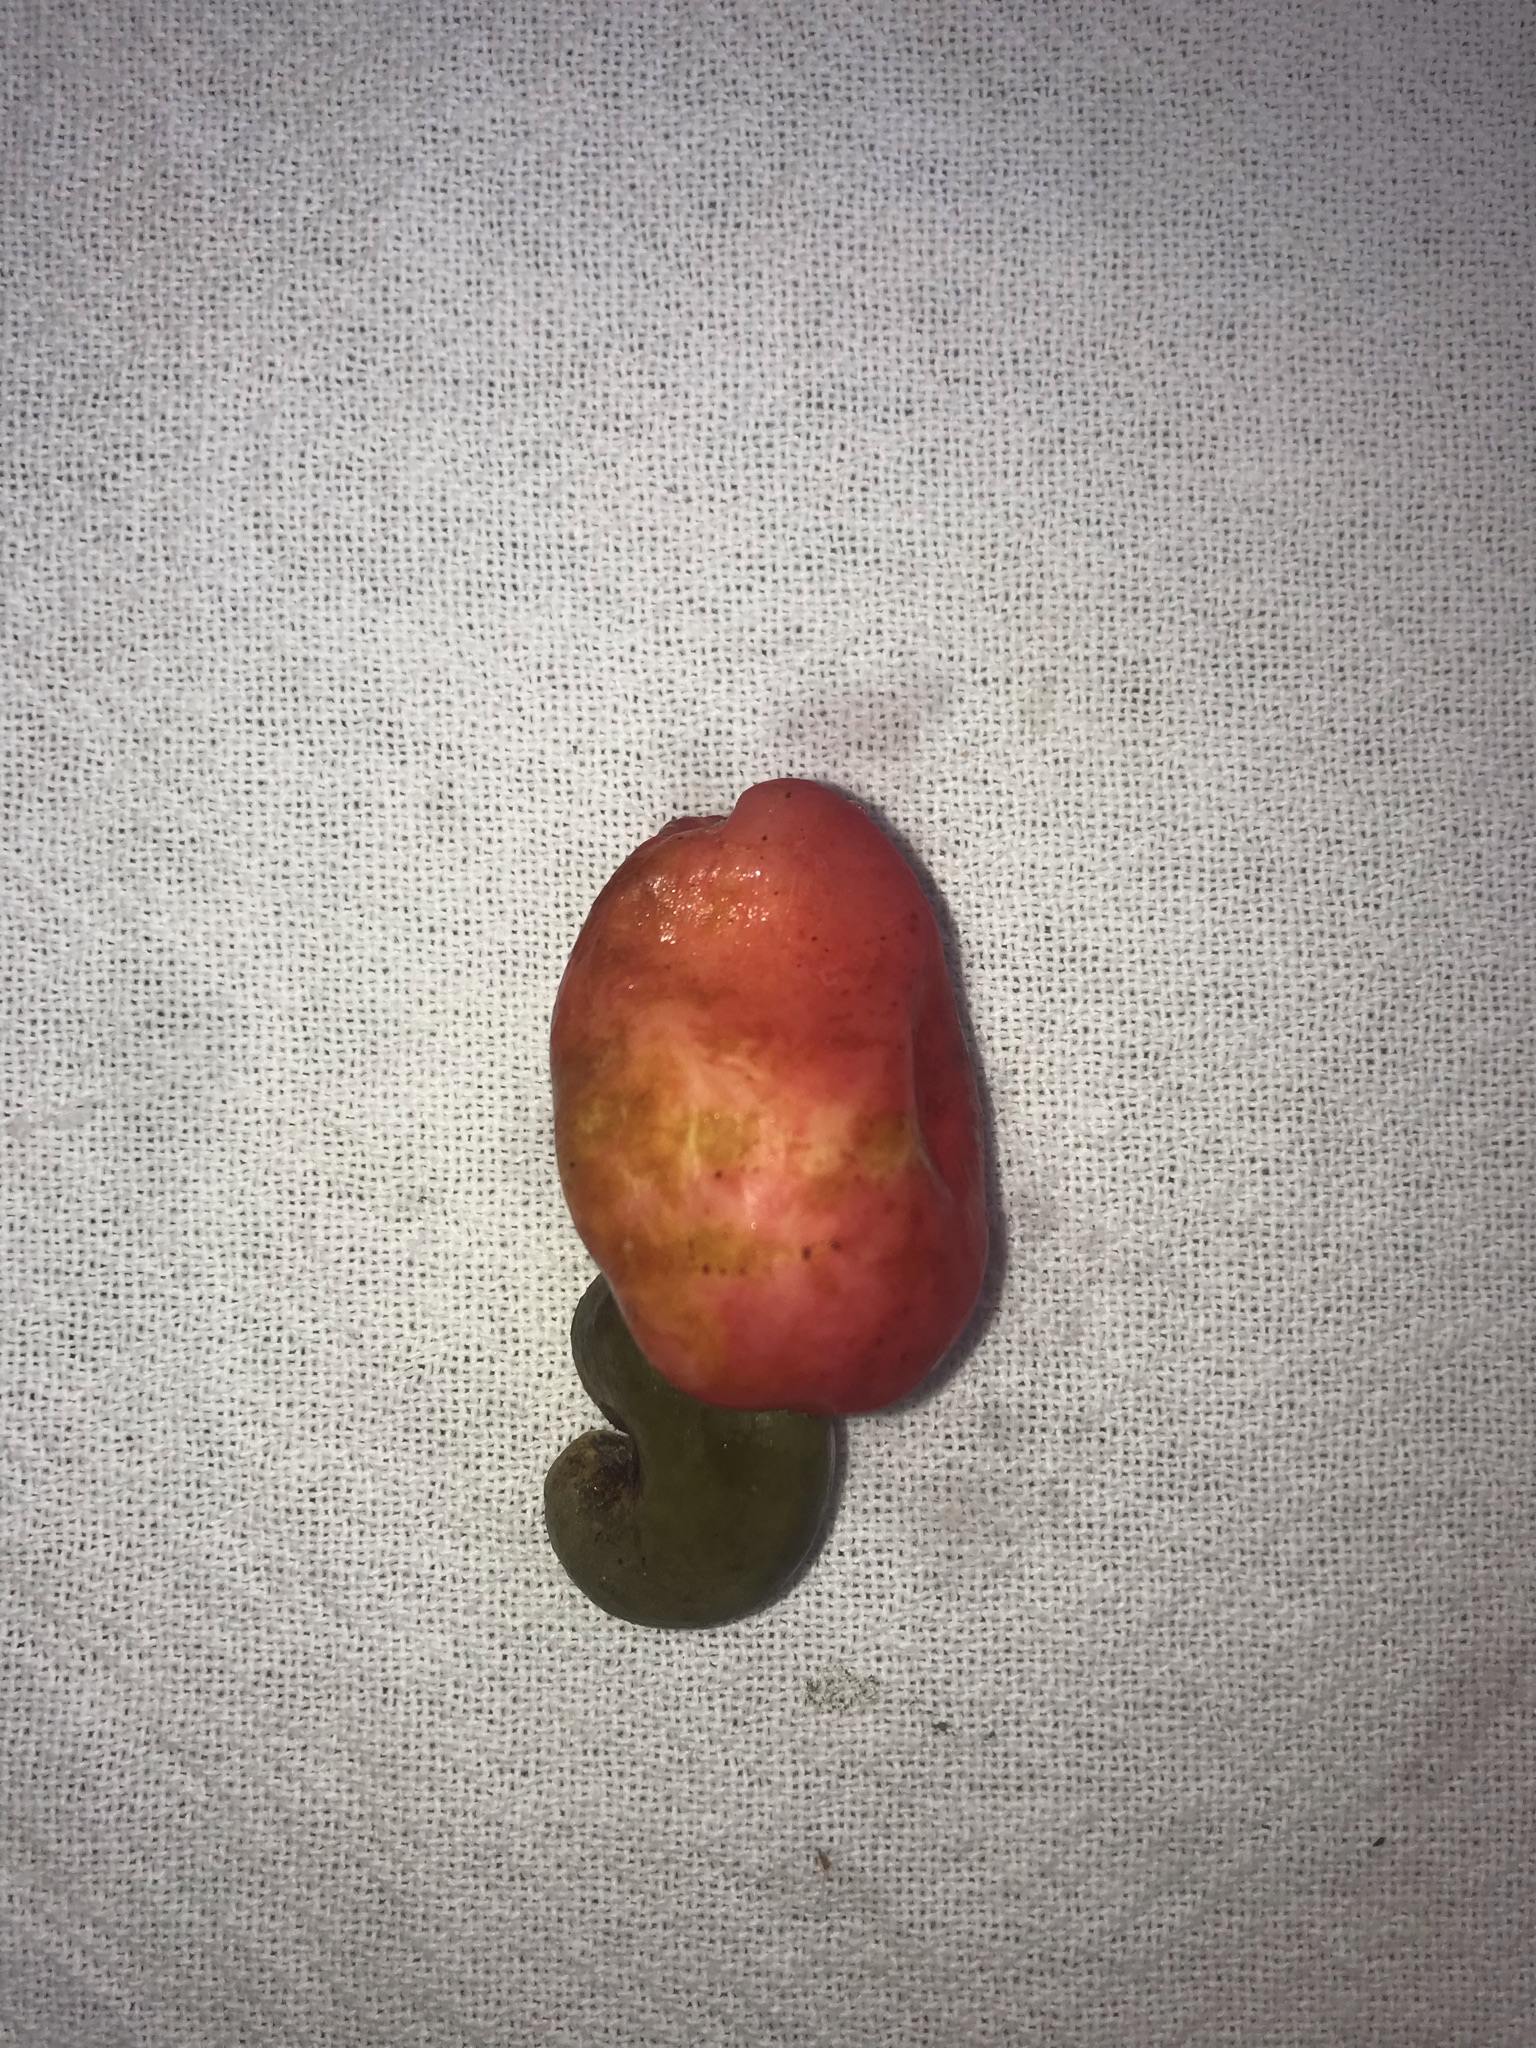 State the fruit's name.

caju vermelho
